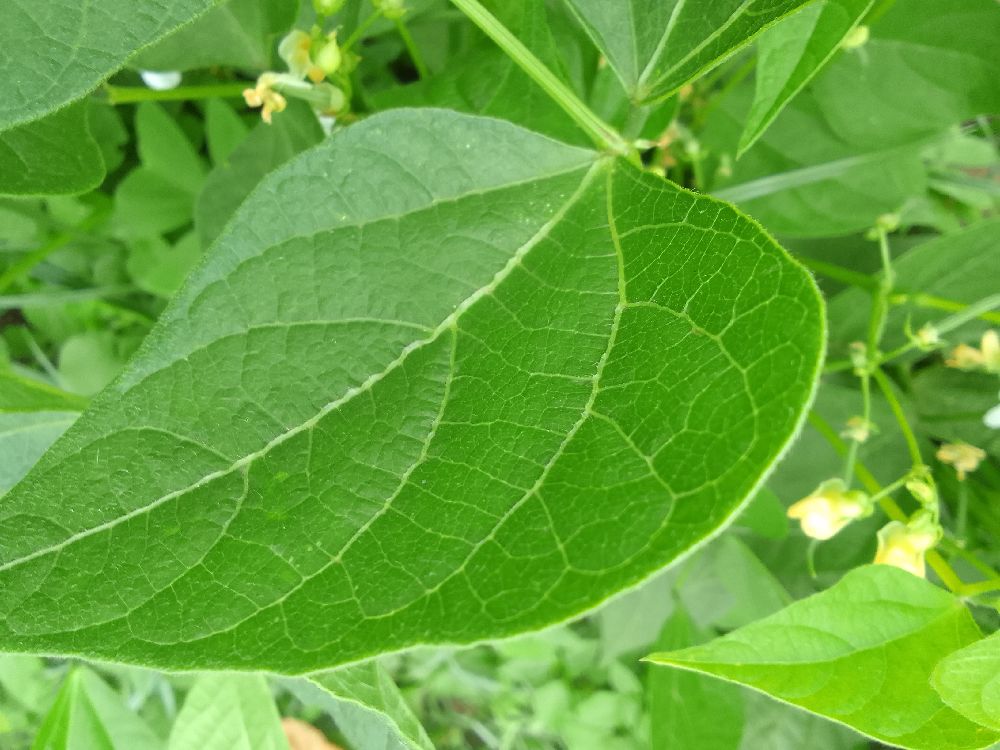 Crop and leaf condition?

common bean, healthy
